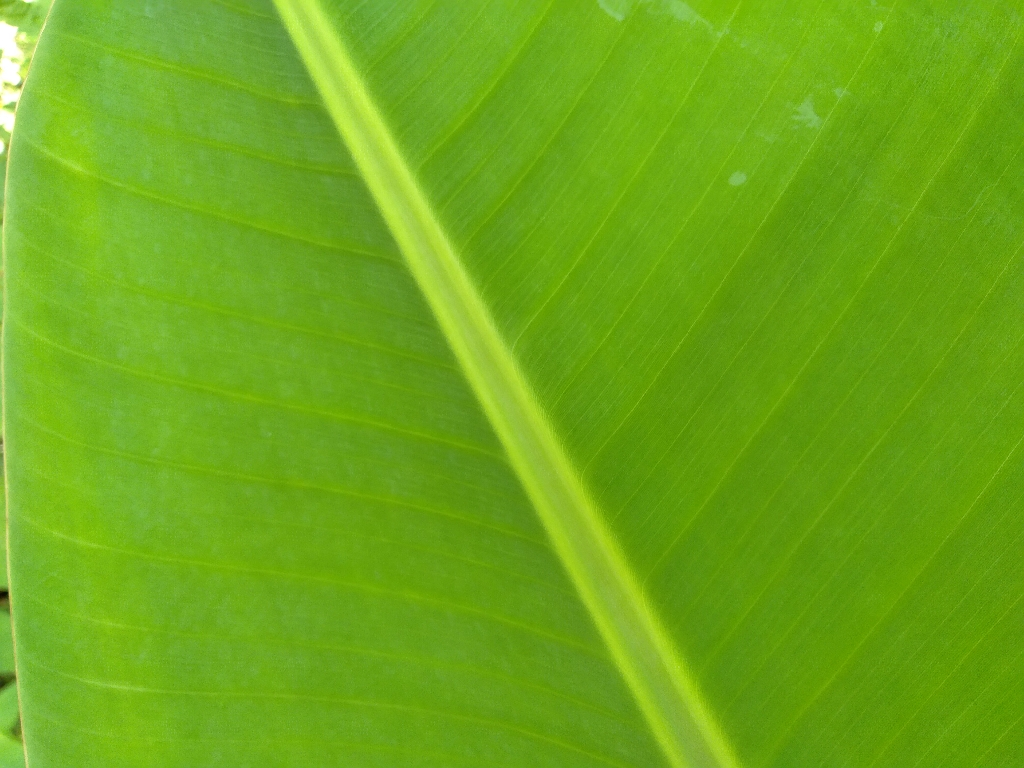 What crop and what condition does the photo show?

banana, healthy
